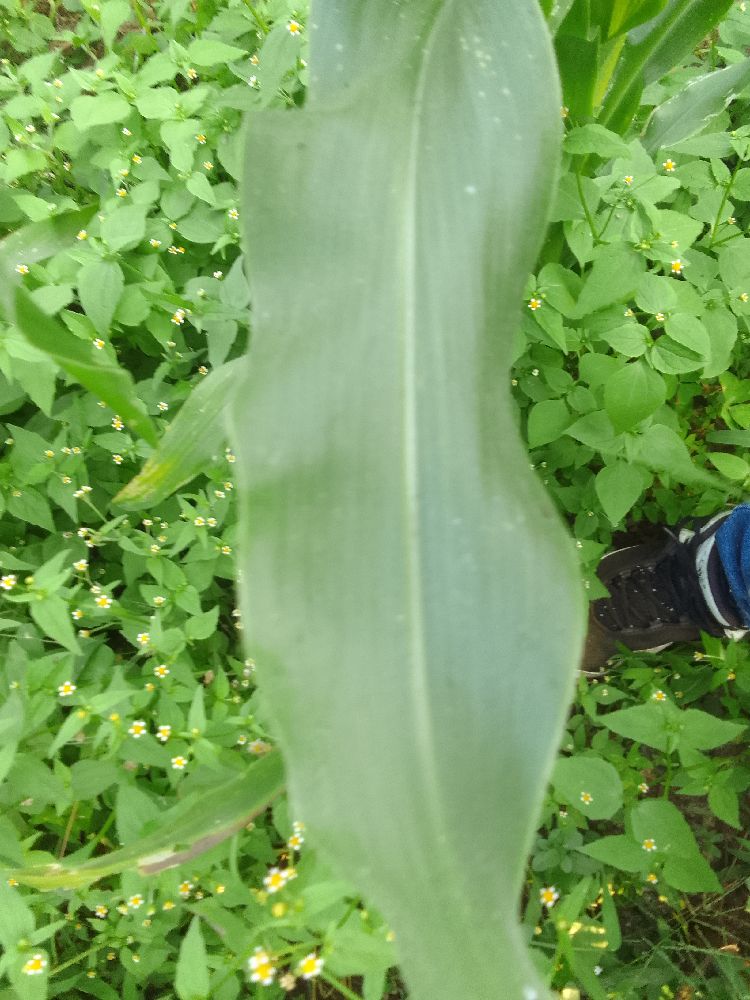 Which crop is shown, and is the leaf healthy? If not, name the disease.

maize, healthy
